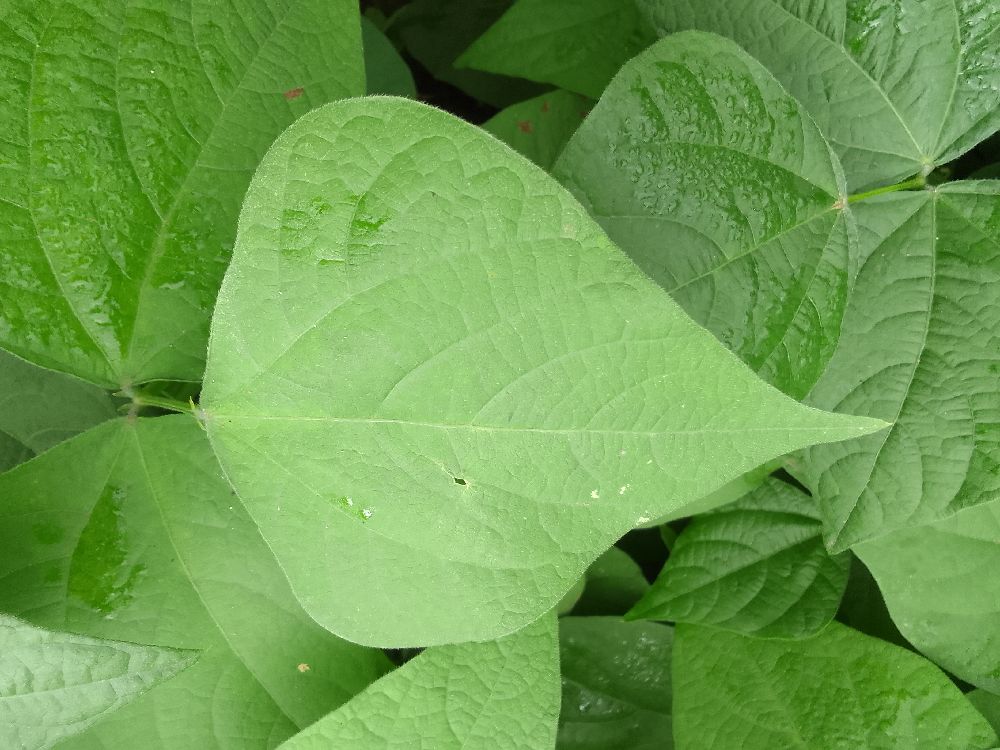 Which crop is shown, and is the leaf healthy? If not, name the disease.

common bean, healthy
